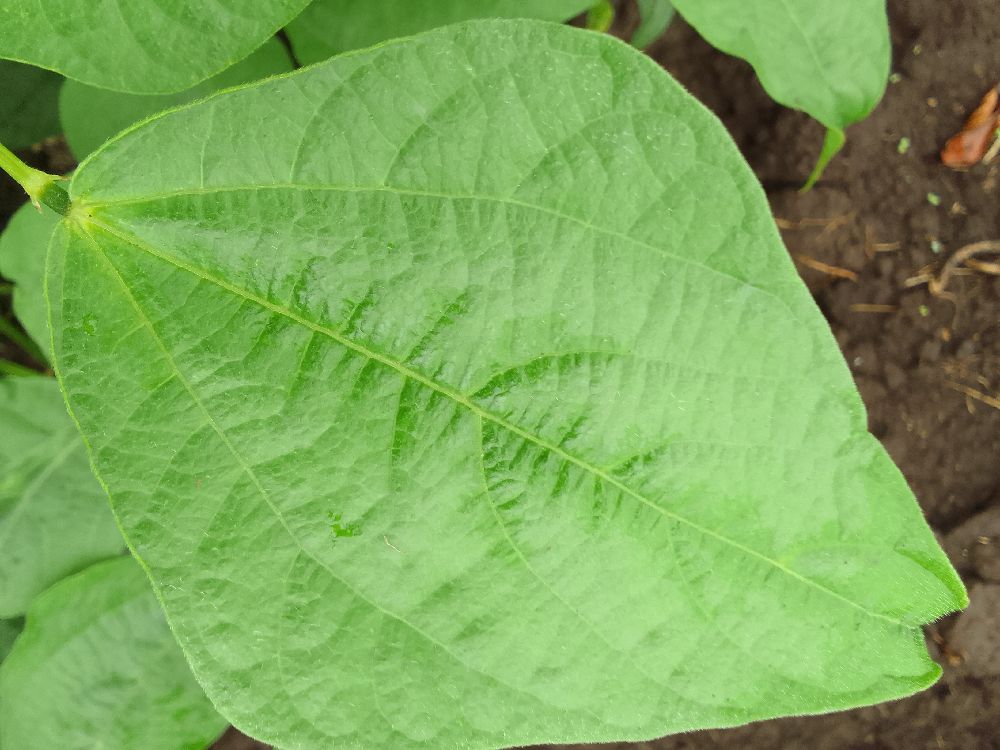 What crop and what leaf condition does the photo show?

common bean, healthy
